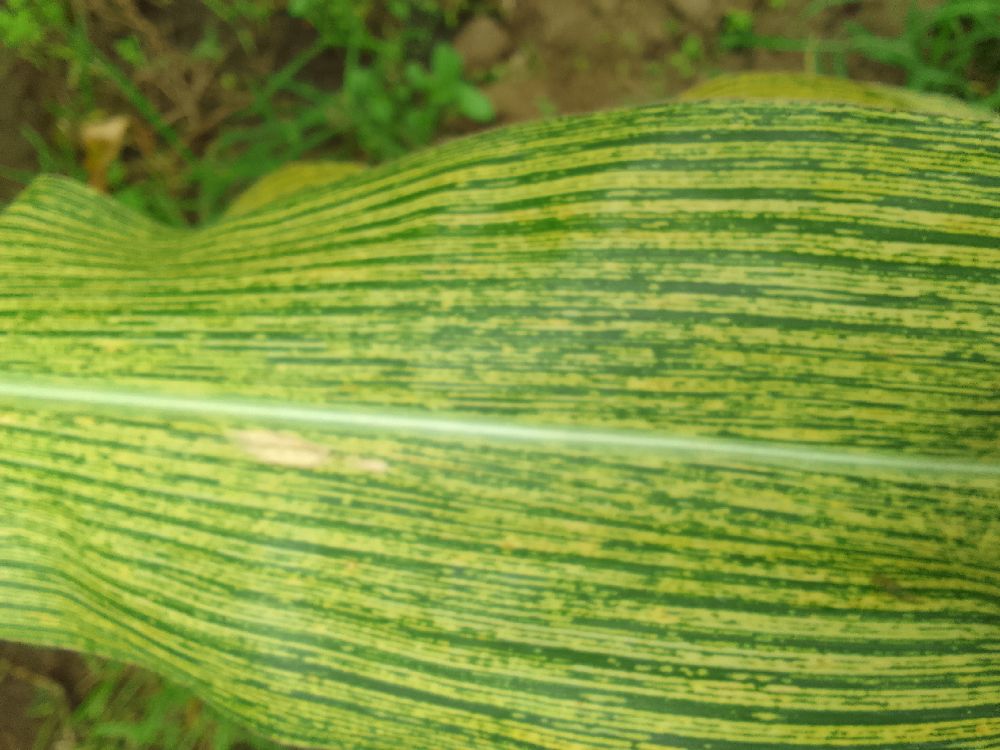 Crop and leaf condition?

maize, maize streak virus
